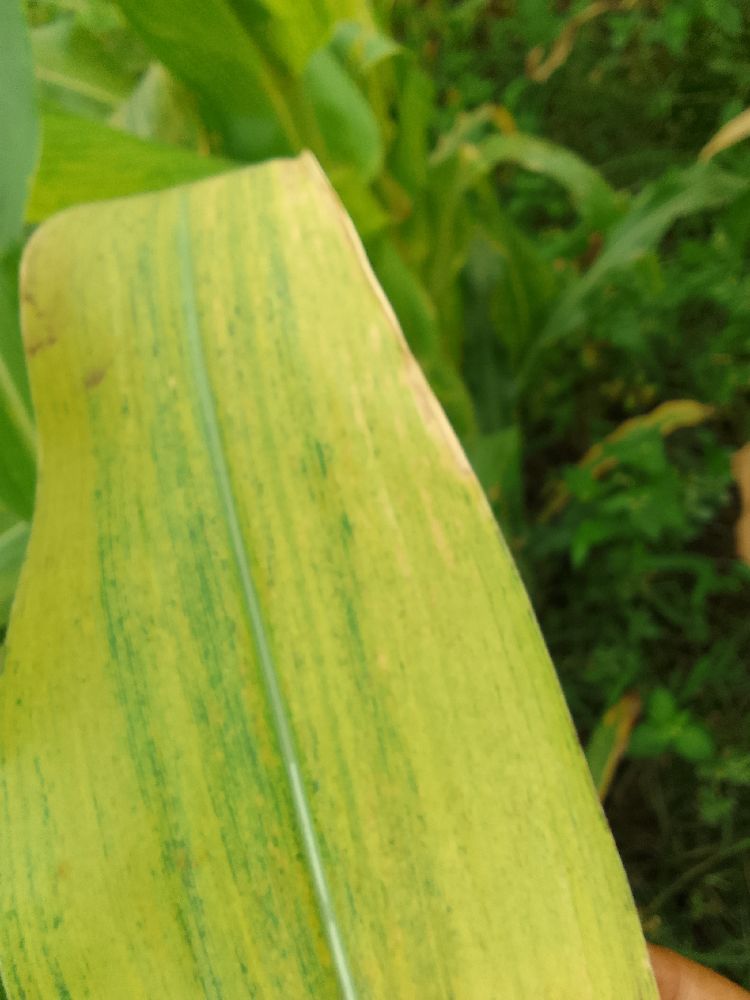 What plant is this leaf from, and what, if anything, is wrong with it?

maize, maize lethal necrosis
